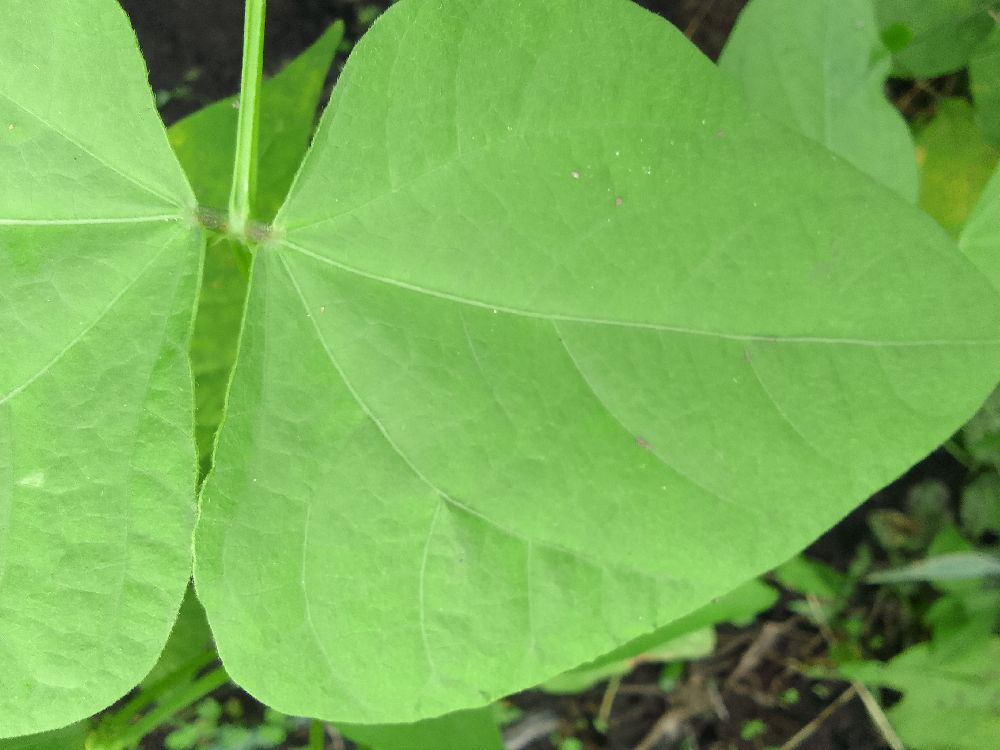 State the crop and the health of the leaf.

common bean, healthy
